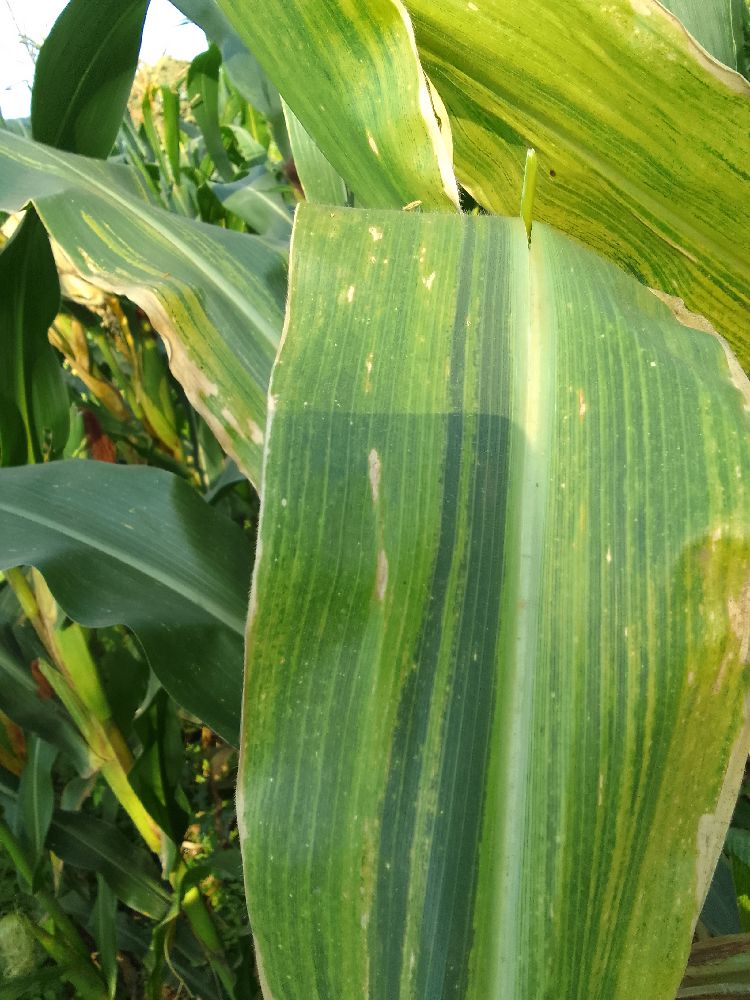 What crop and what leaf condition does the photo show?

maize, maize lethal necrosis
